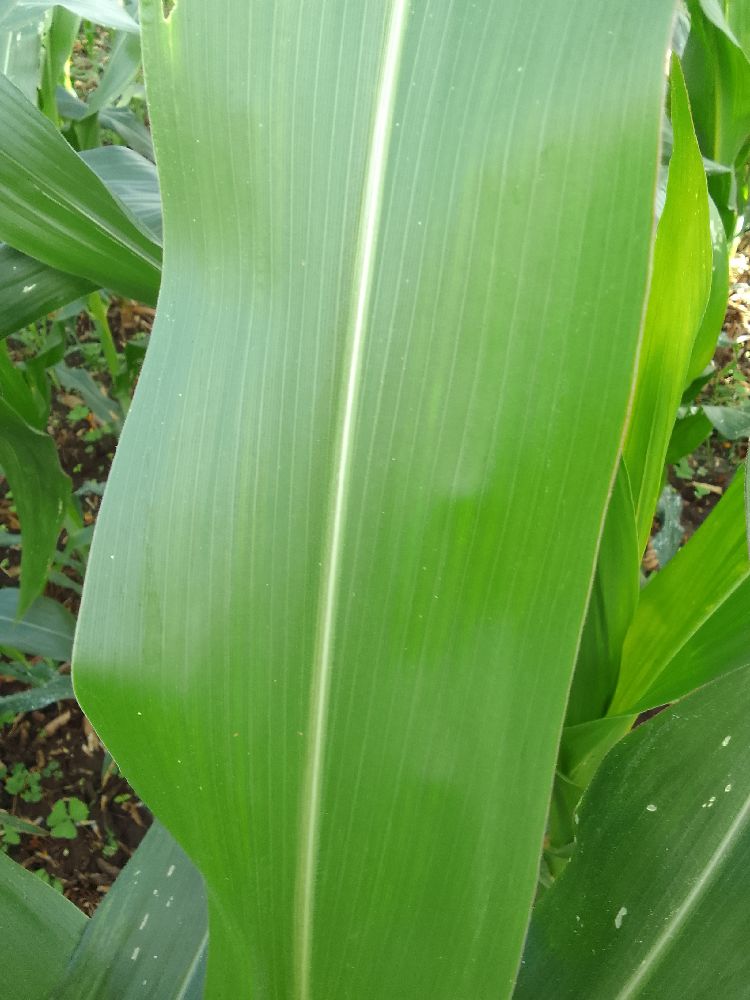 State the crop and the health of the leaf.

maize, healthy
